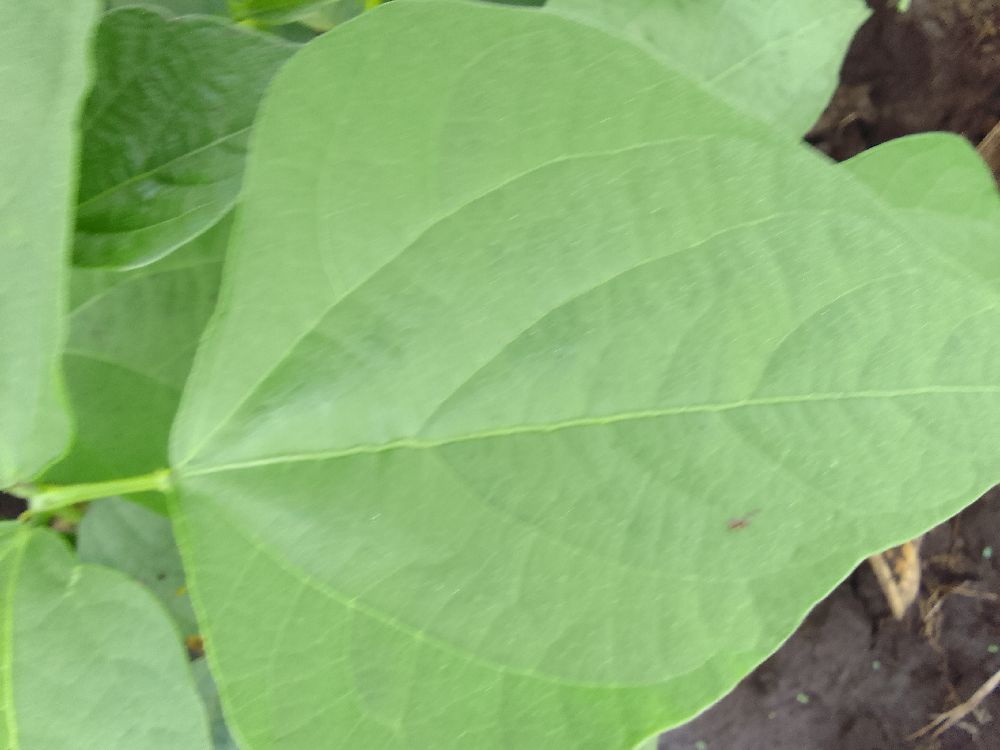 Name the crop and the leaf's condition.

common bean, healthy
